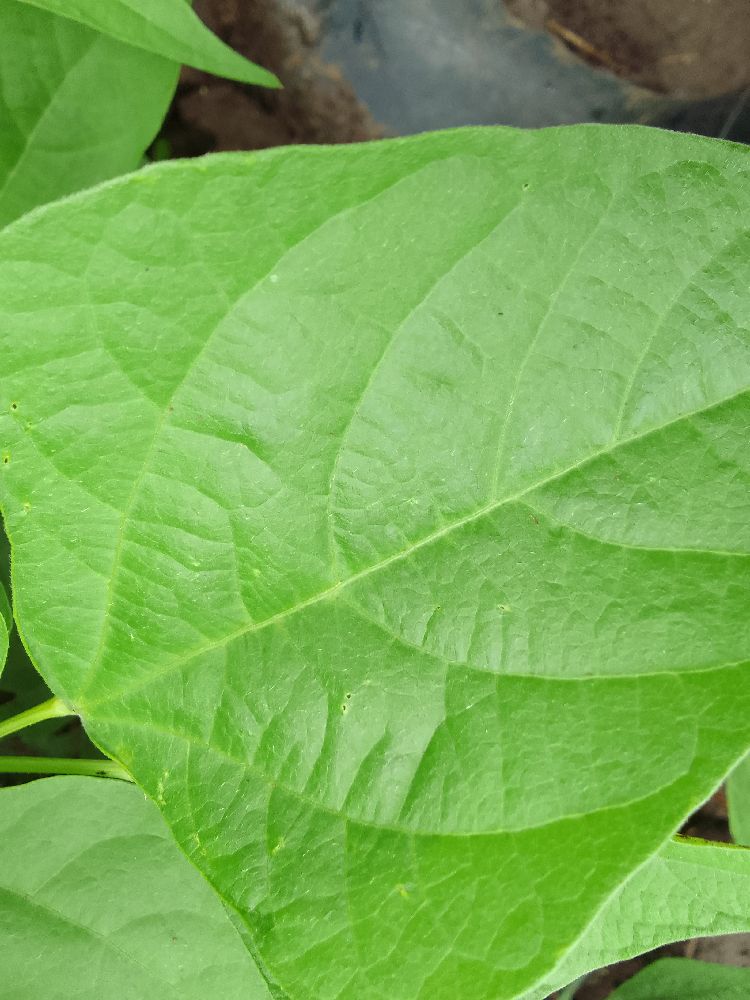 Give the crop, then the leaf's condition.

common bean, healthy
